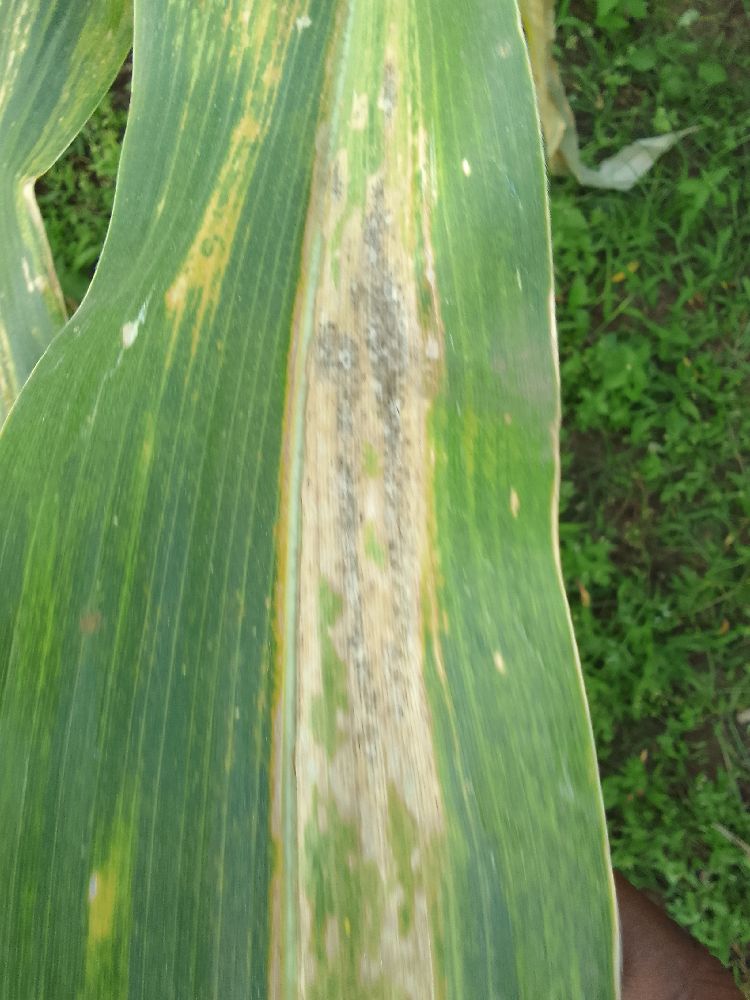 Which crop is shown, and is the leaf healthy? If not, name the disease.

maize, maize lethal necrosis
